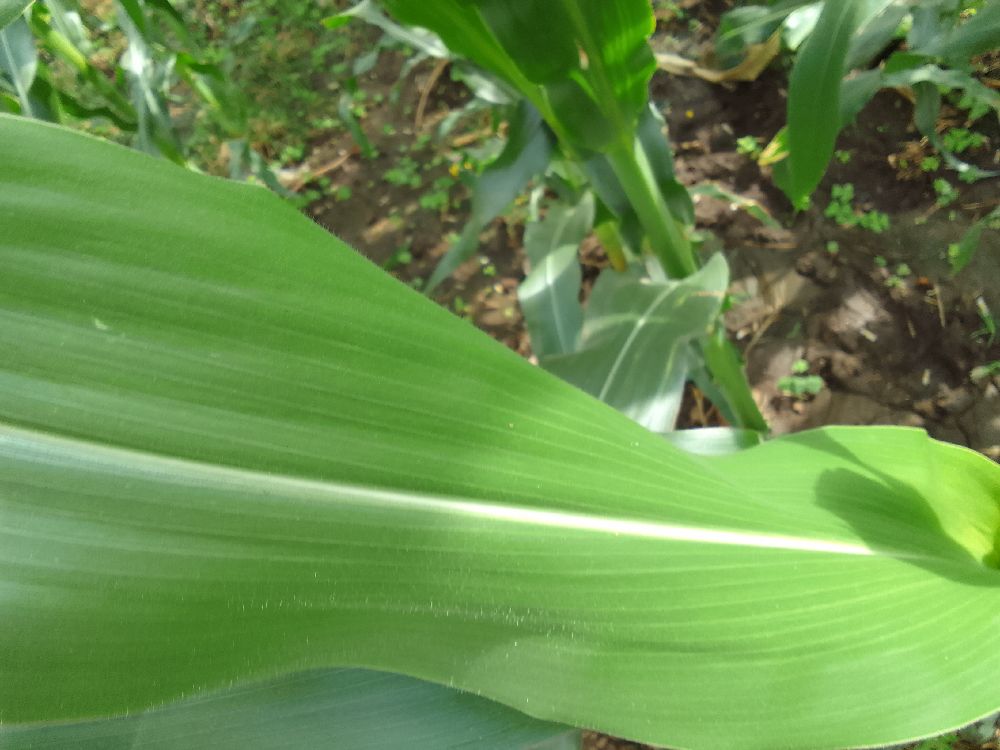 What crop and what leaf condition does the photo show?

maize, healthy
